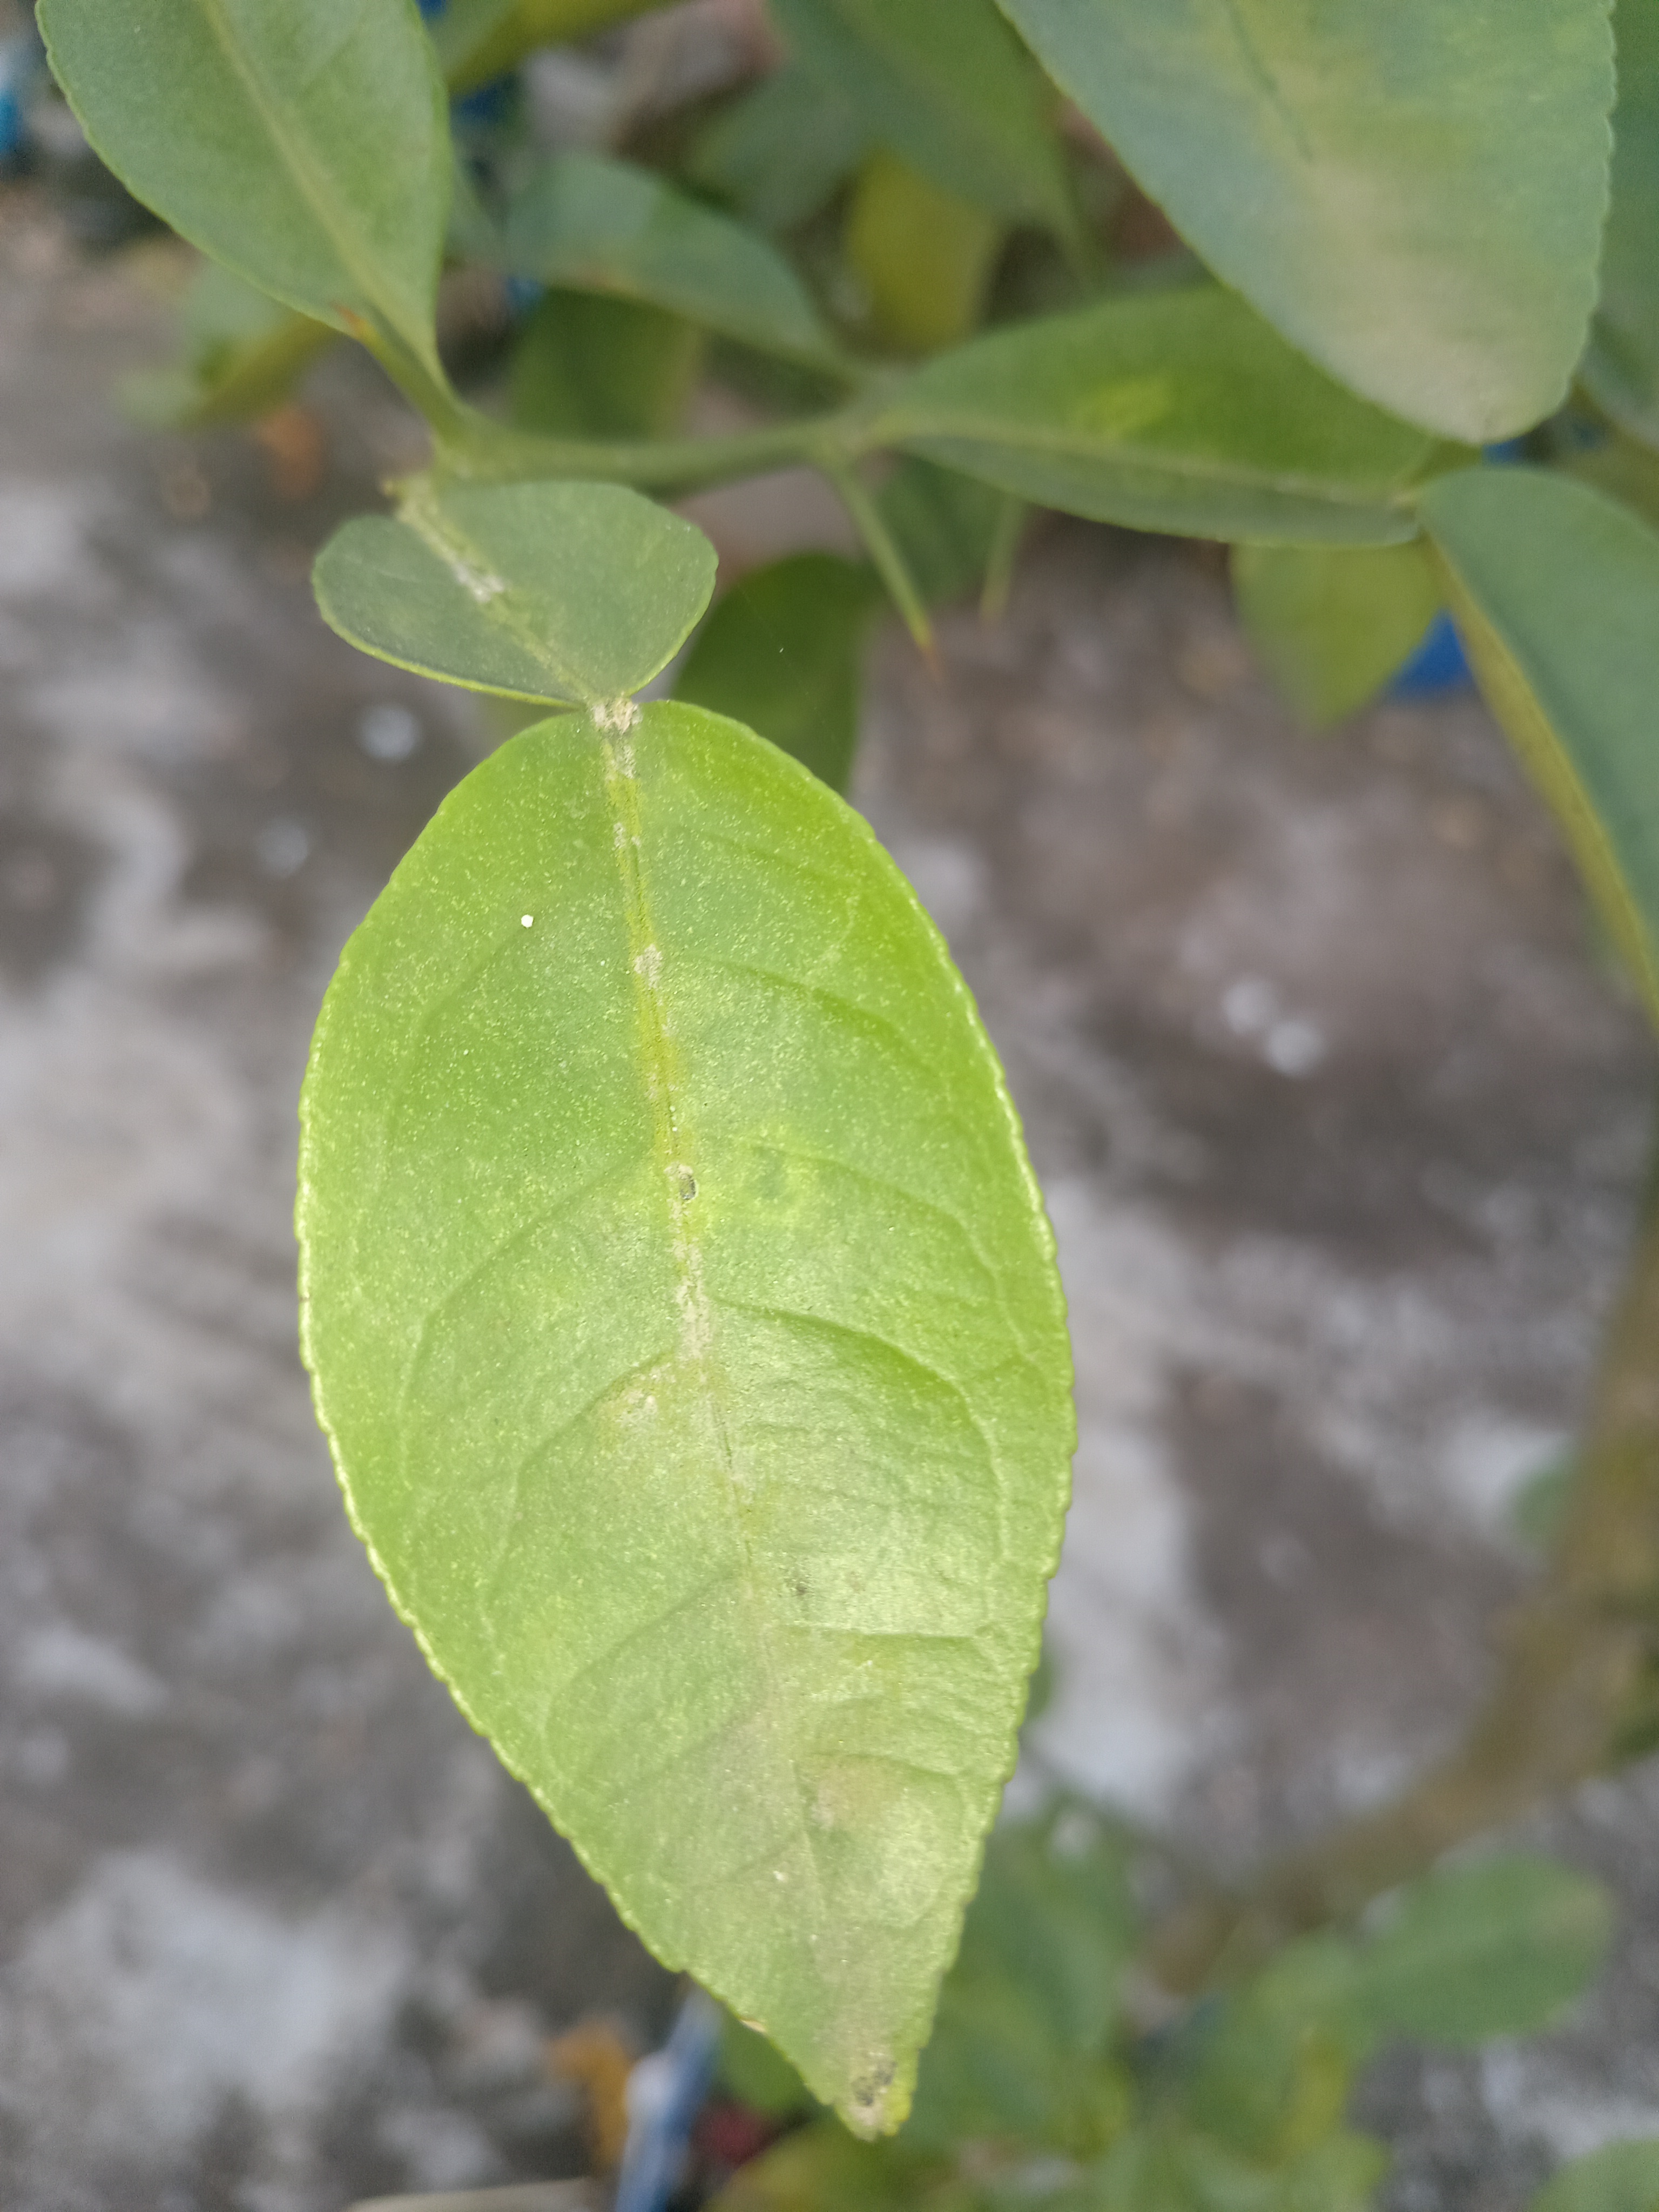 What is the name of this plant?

lemon
